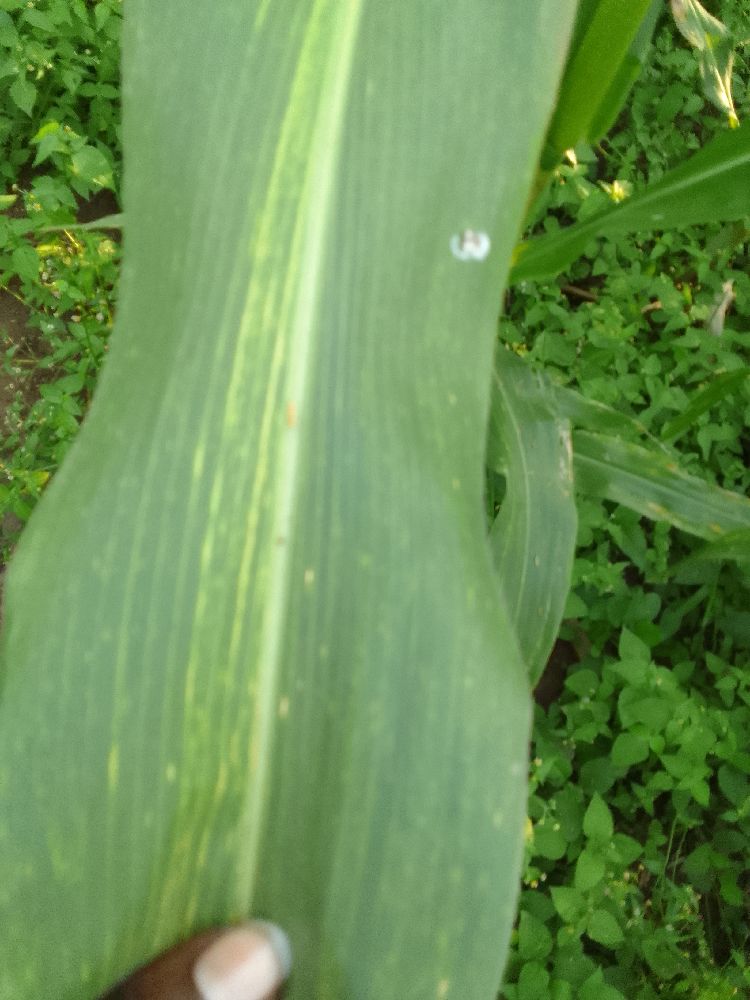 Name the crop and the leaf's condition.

maize, maize lethal necrosis
